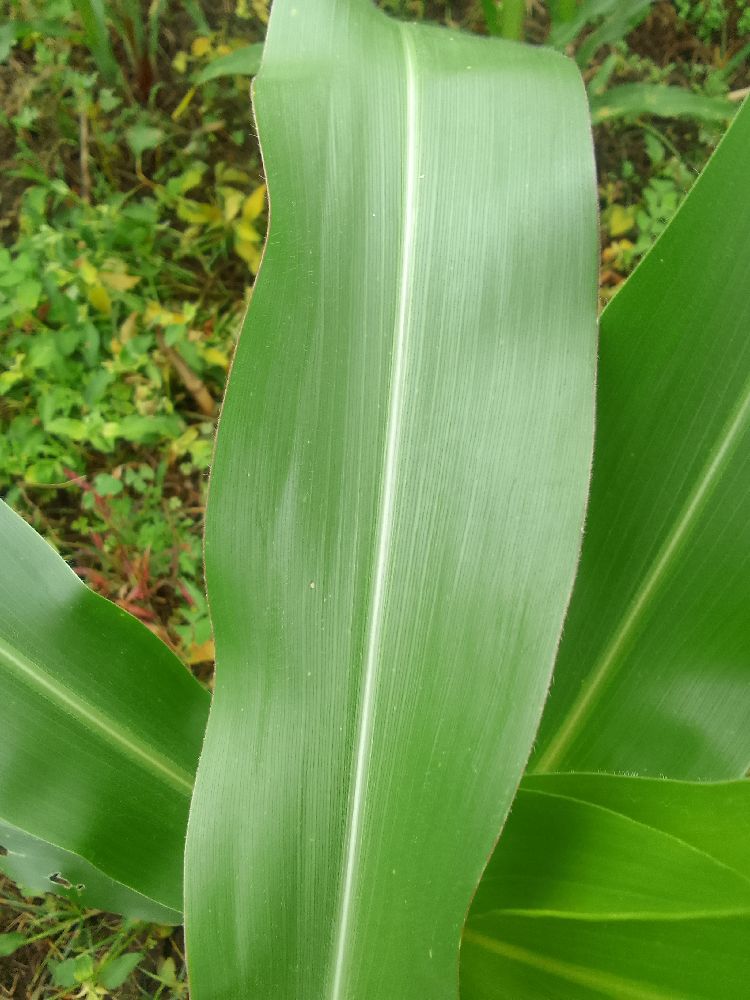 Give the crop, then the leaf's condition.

maize, healthy
